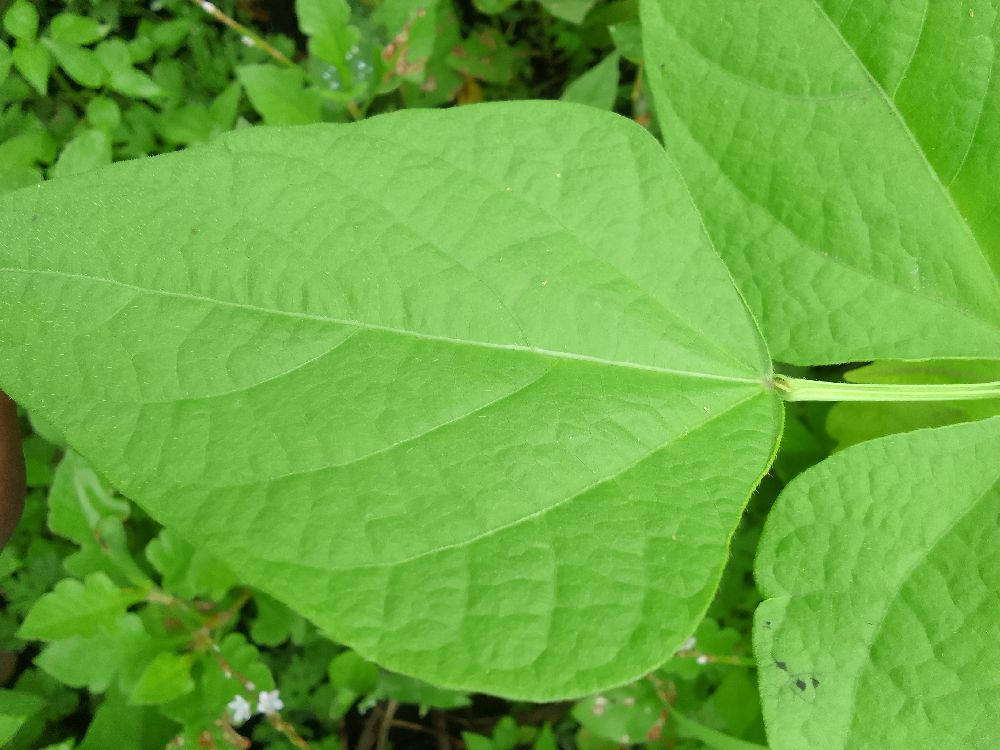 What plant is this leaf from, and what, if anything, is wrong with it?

common bean, healthy
